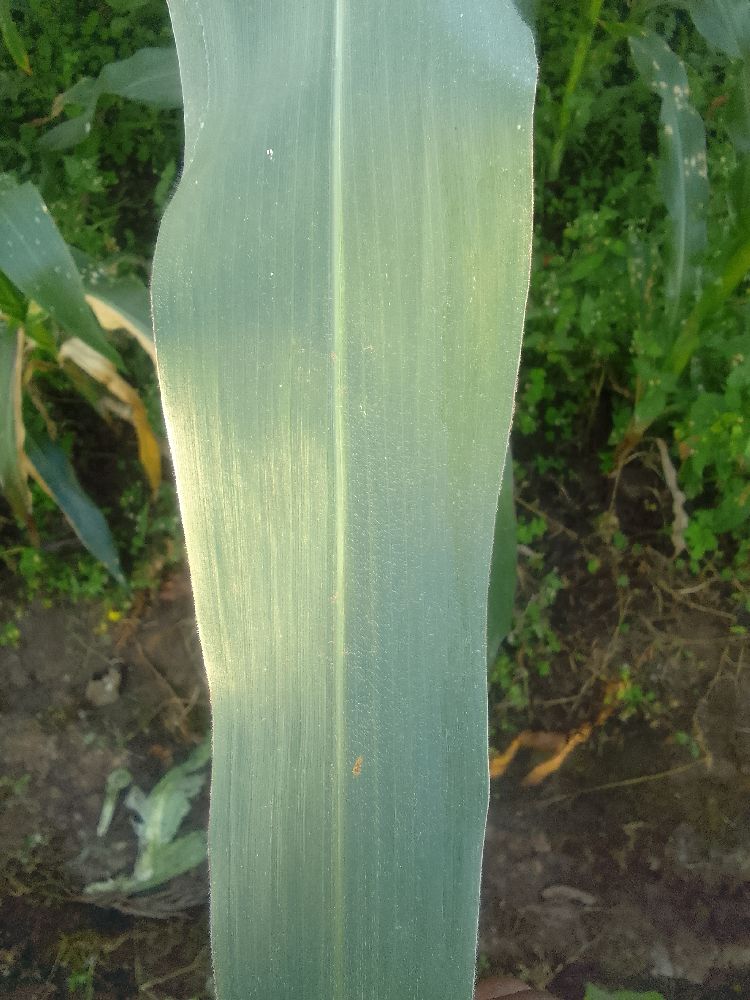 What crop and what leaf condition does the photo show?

maize, healthy
